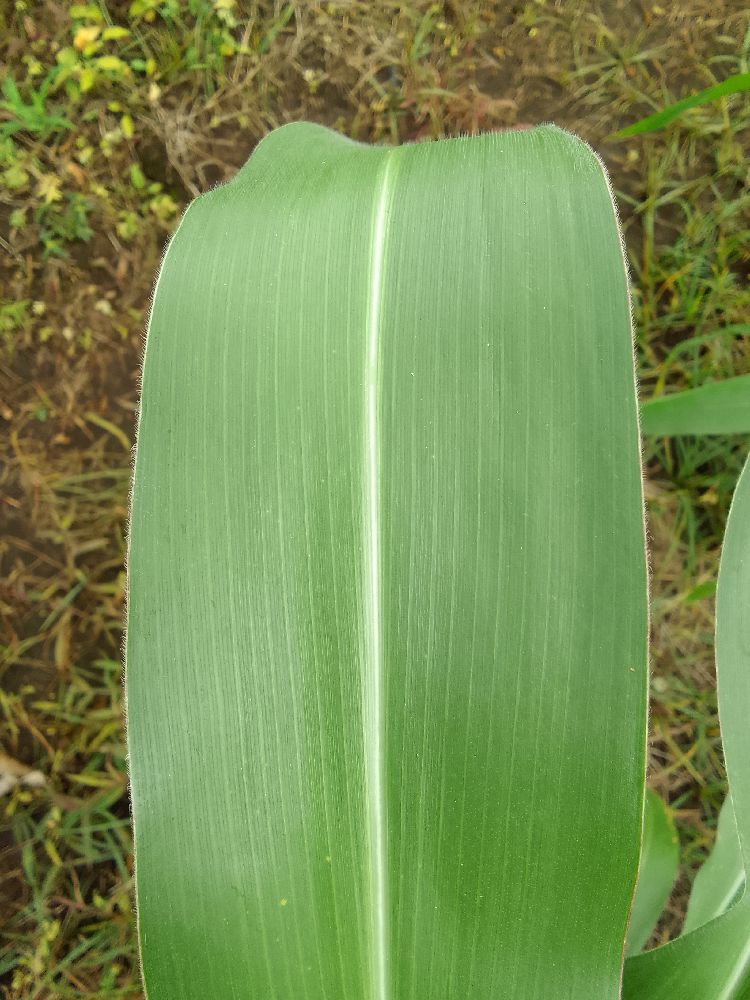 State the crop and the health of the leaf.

maize, healthy
